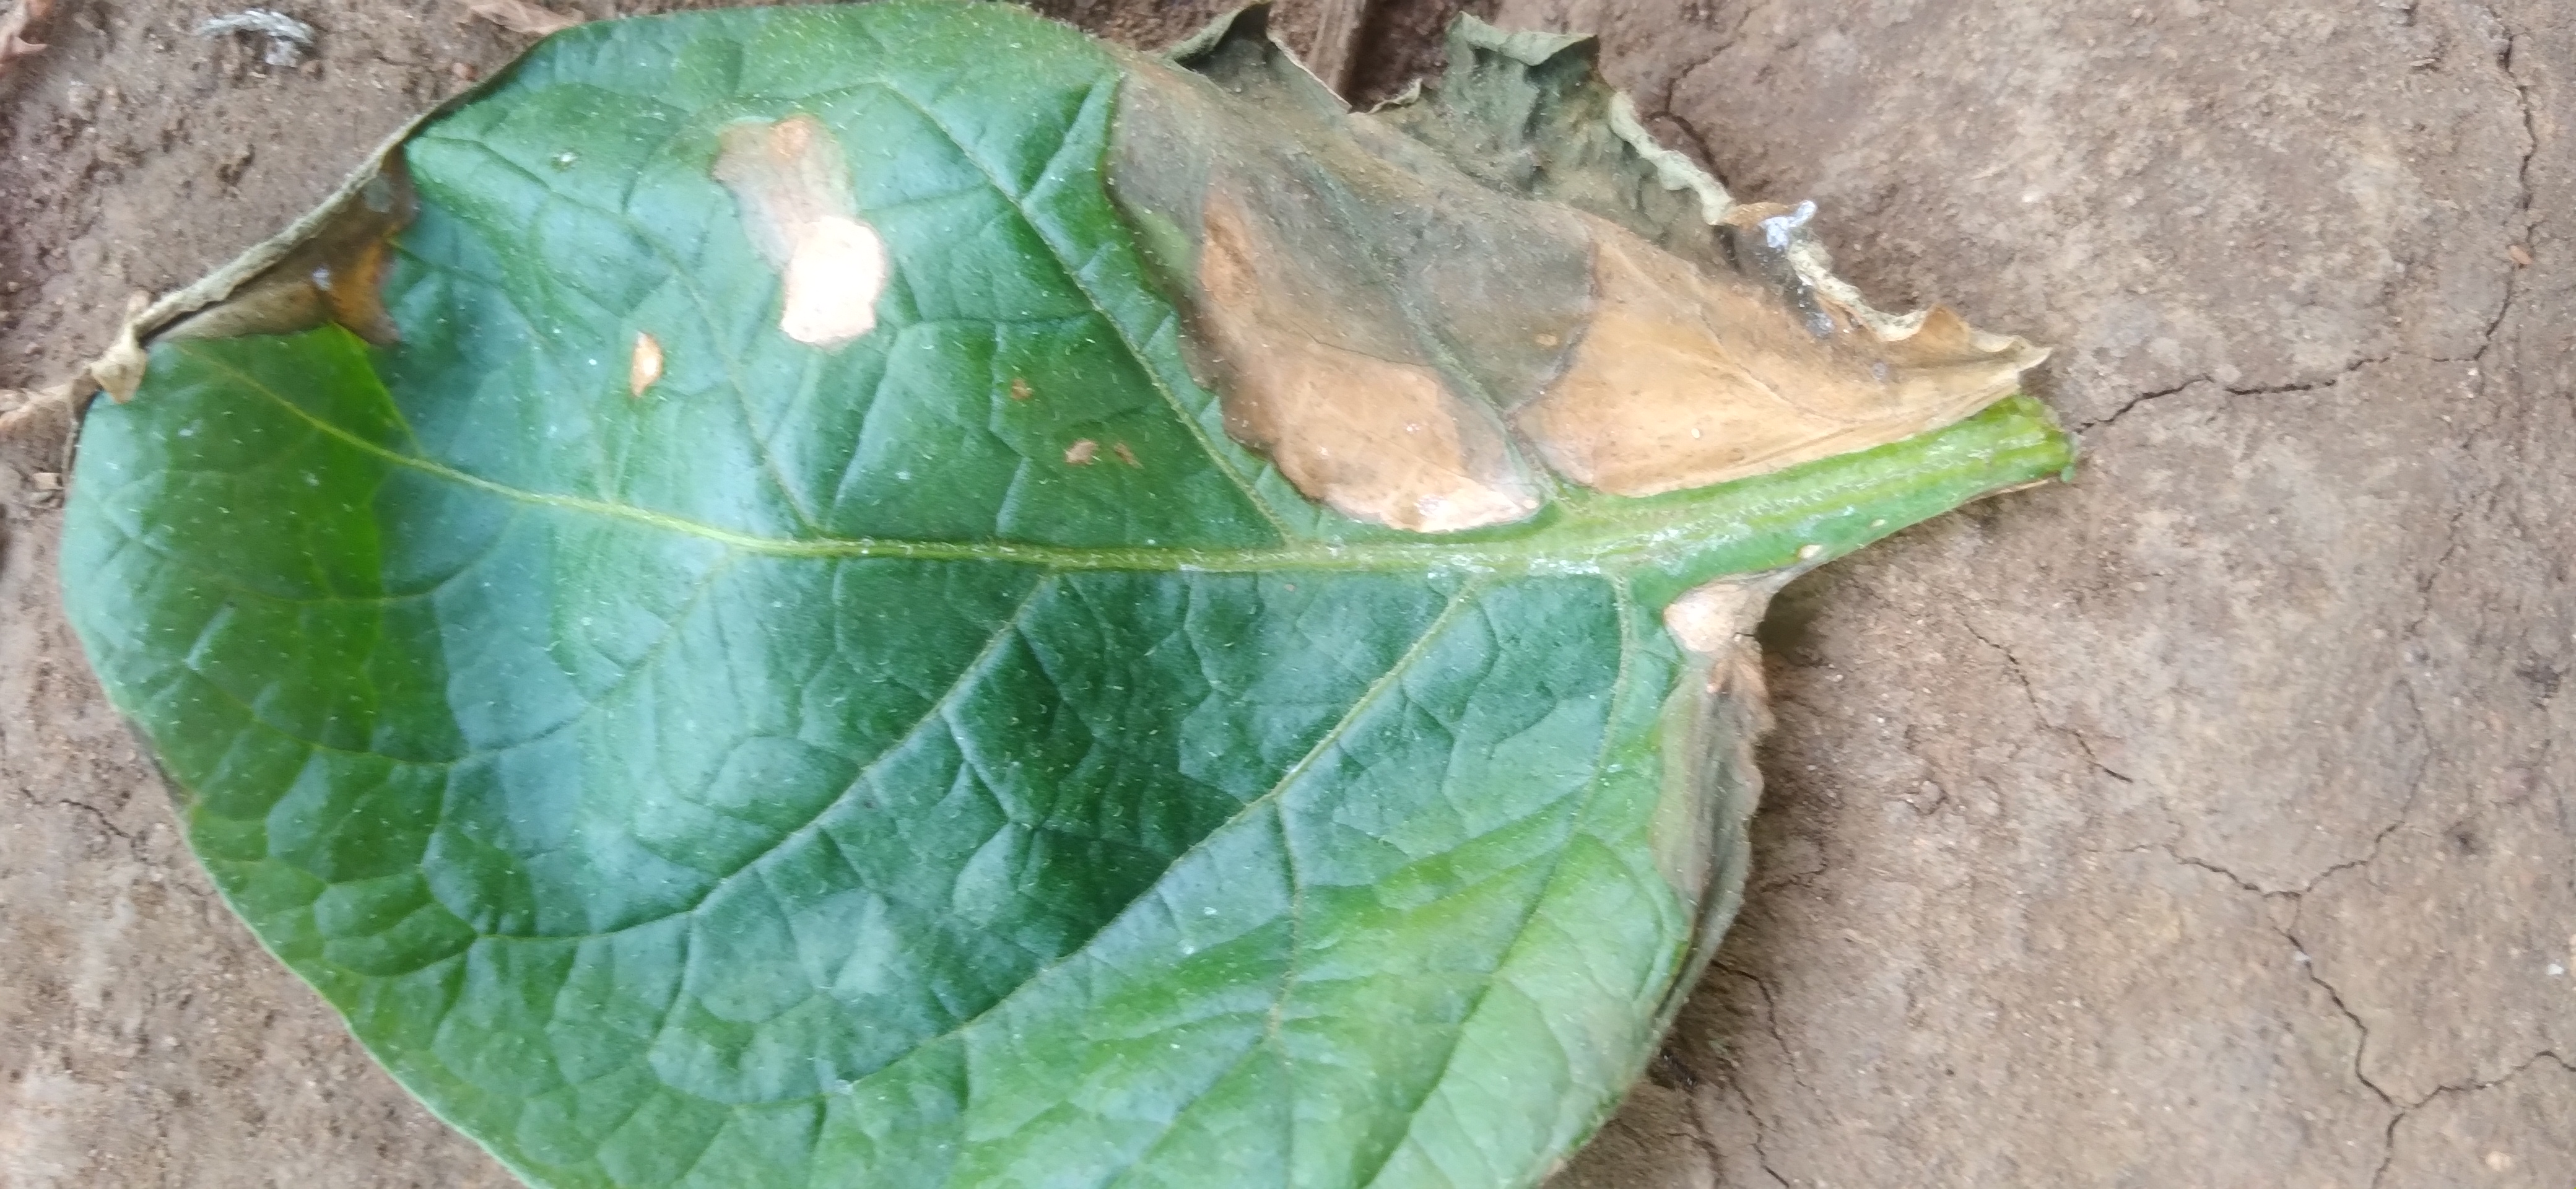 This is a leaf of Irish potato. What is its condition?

early blight
